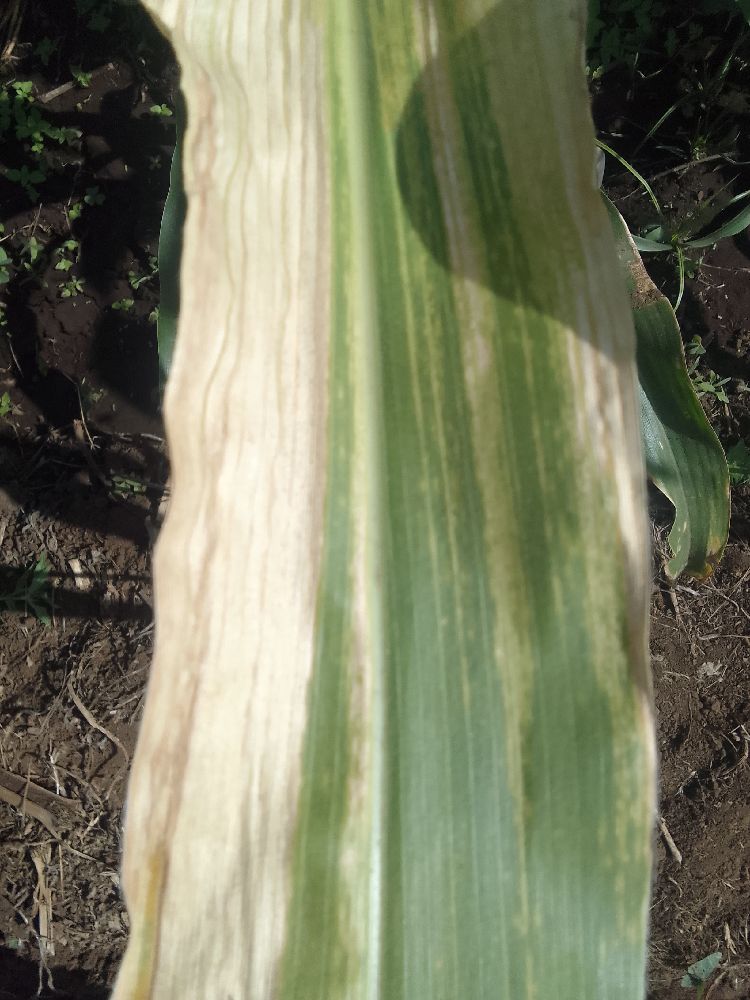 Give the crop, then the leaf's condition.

maize, maize lethal necrosis
